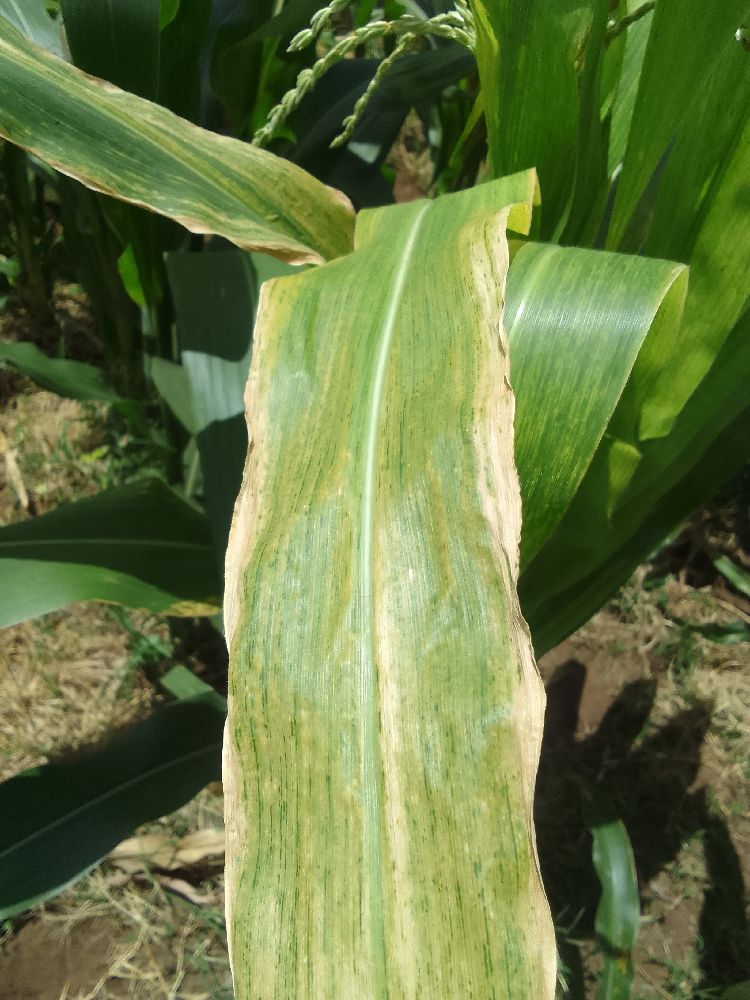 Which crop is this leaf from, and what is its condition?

maize, maize lethal necrosis
